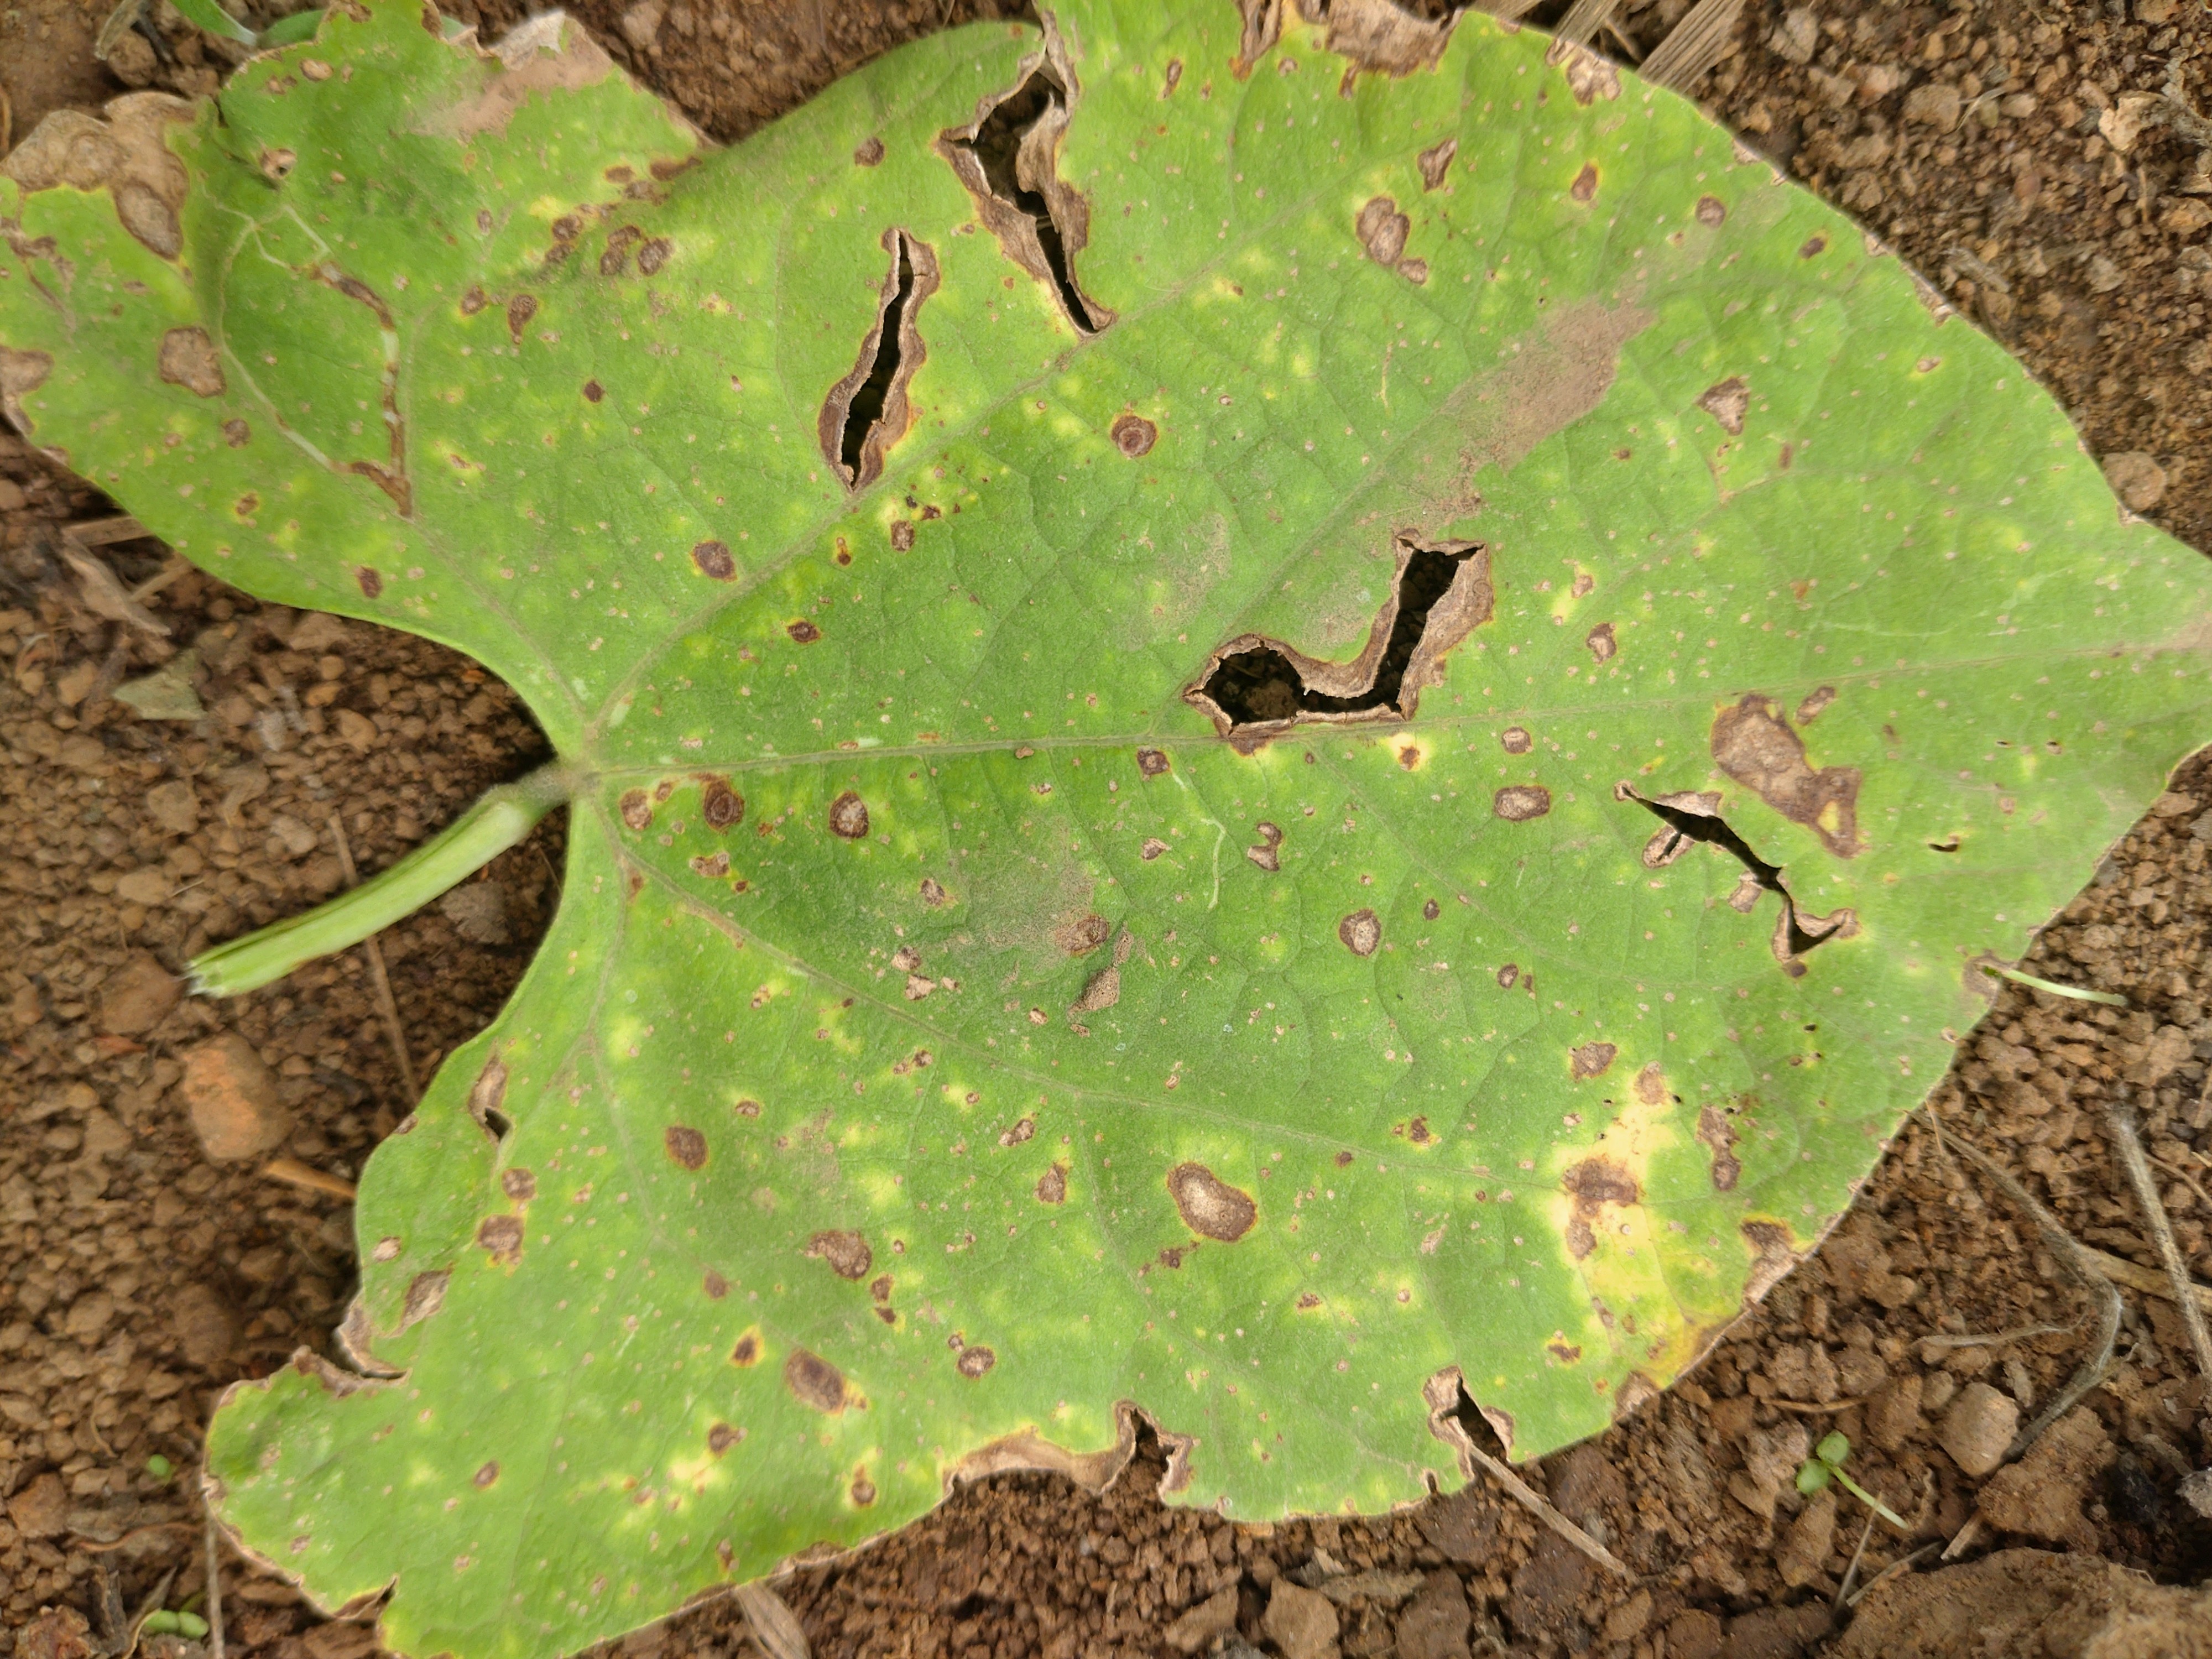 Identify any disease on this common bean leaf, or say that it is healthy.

rust
